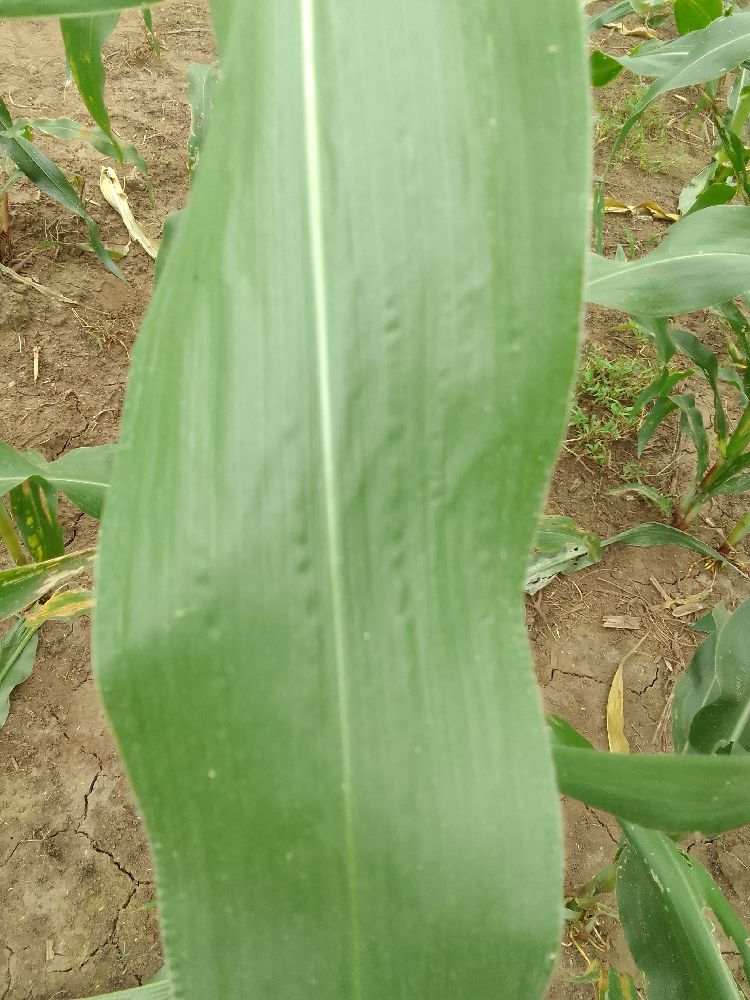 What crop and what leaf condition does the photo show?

maize, healthy
